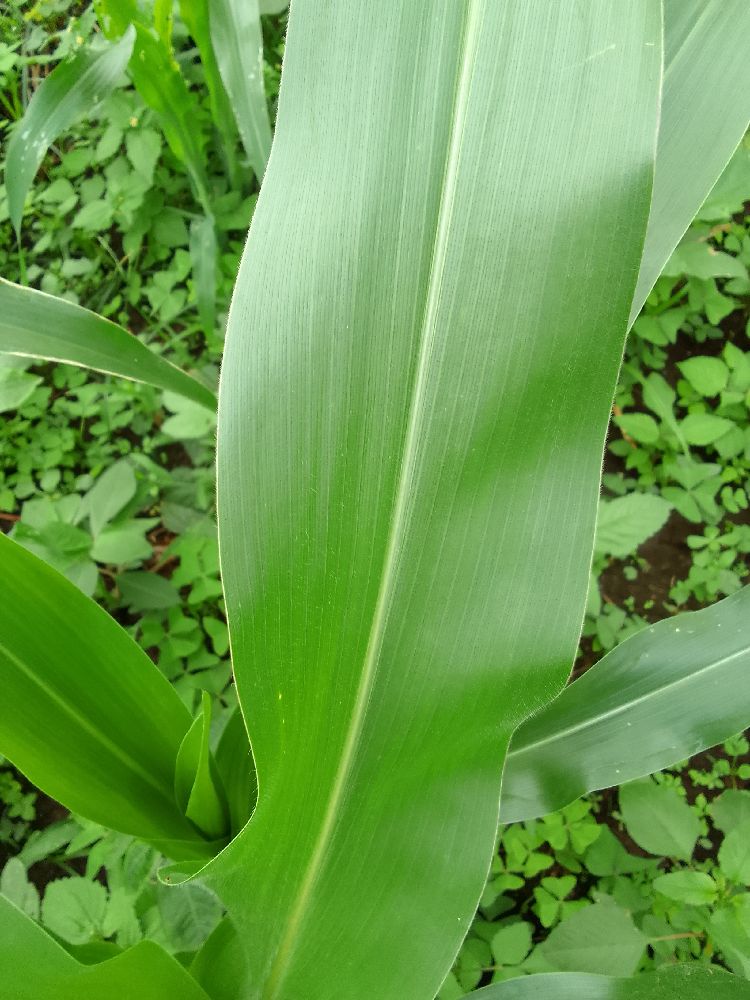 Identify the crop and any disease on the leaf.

maize, healthy
